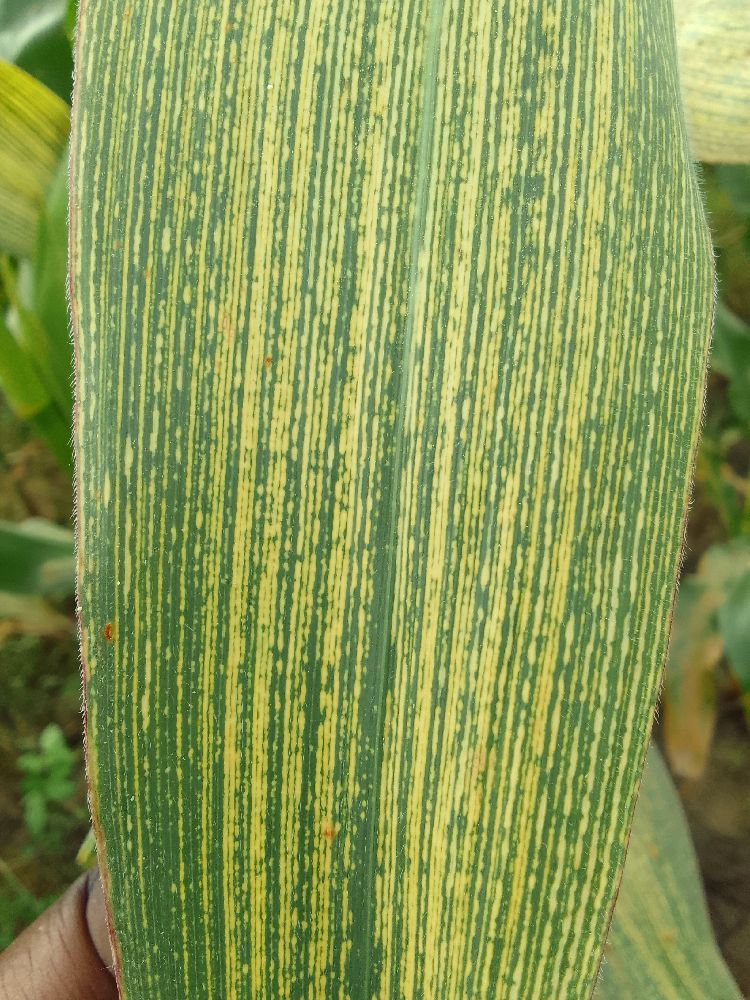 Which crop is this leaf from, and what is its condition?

maize, maize streak virus
